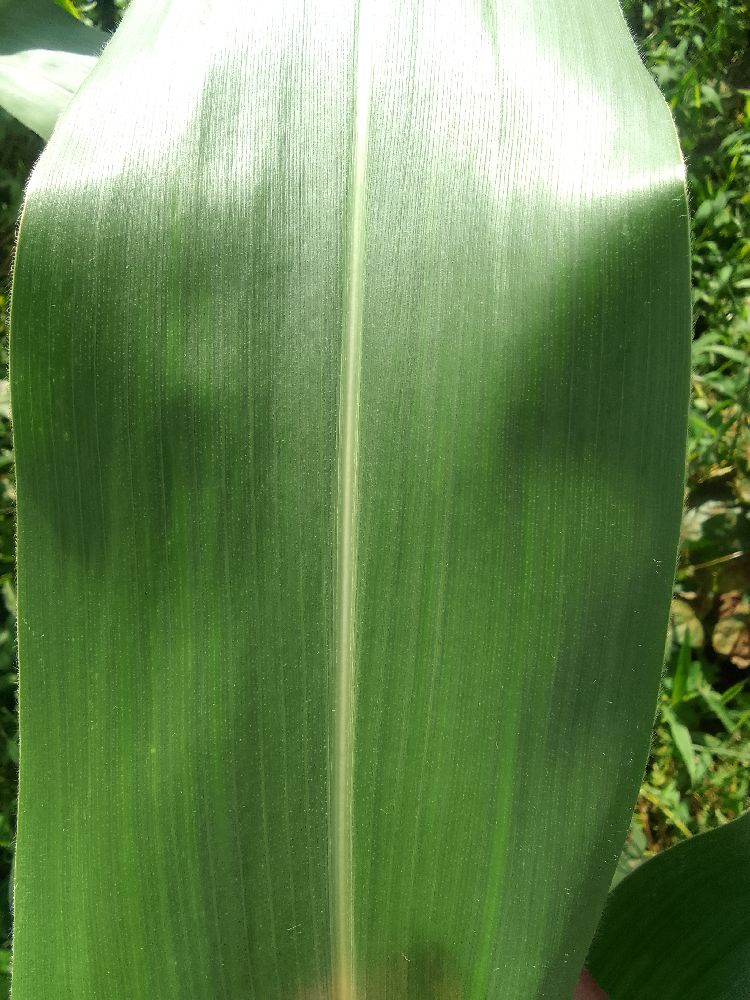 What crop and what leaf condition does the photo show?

maize, healthy
